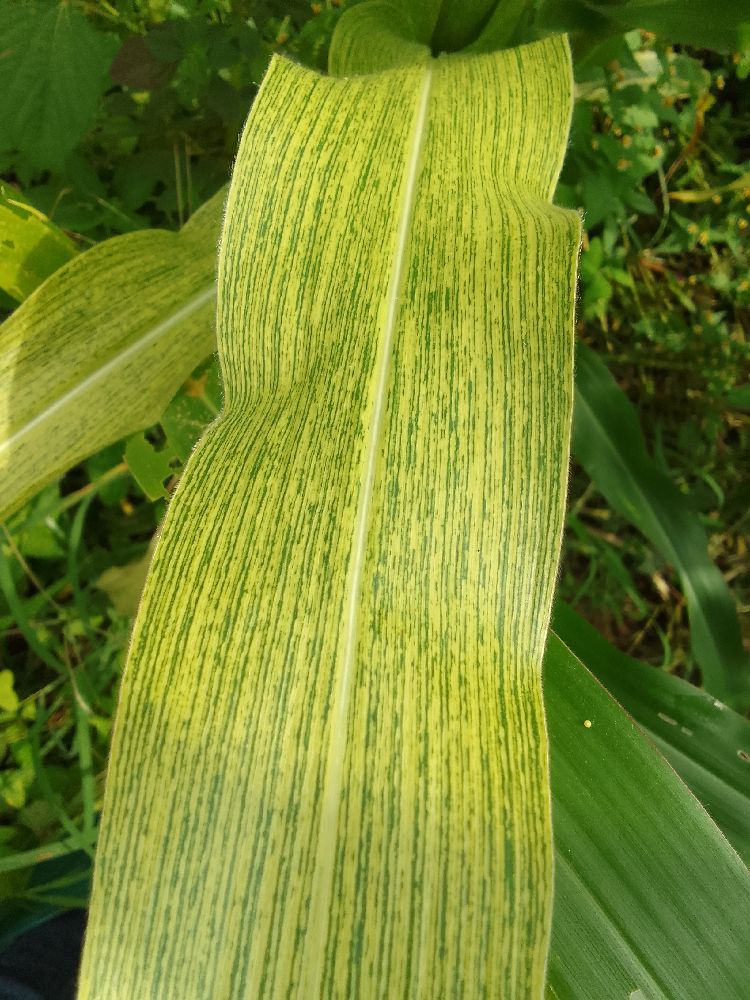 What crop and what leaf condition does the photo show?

maize, maize streak virus
